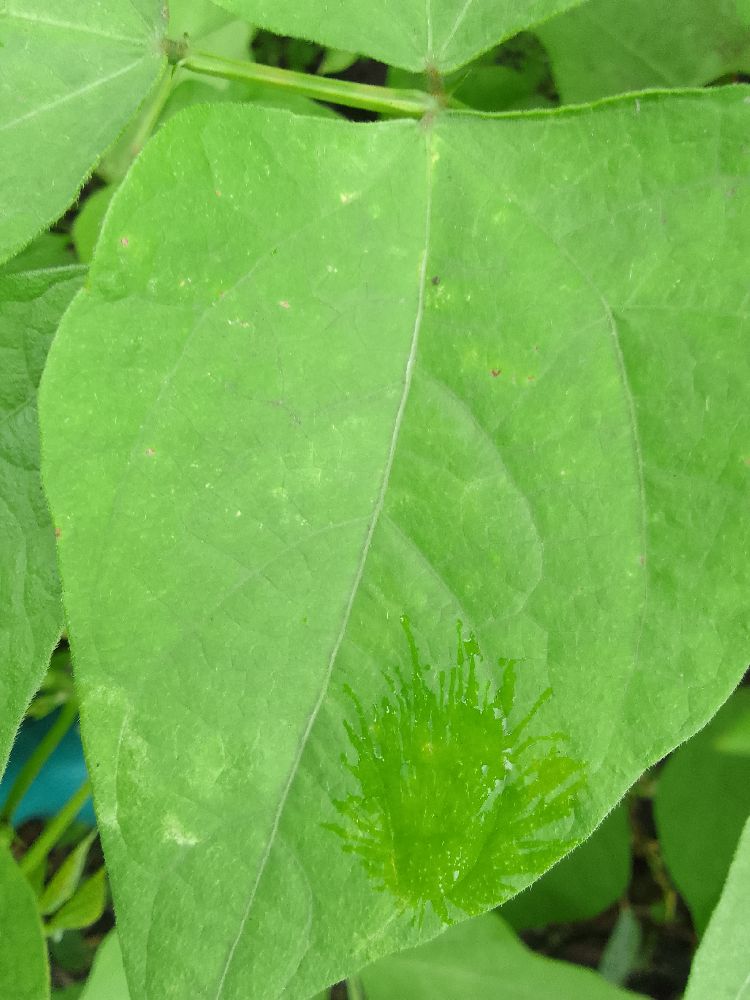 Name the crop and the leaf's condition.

common bean, healthy
